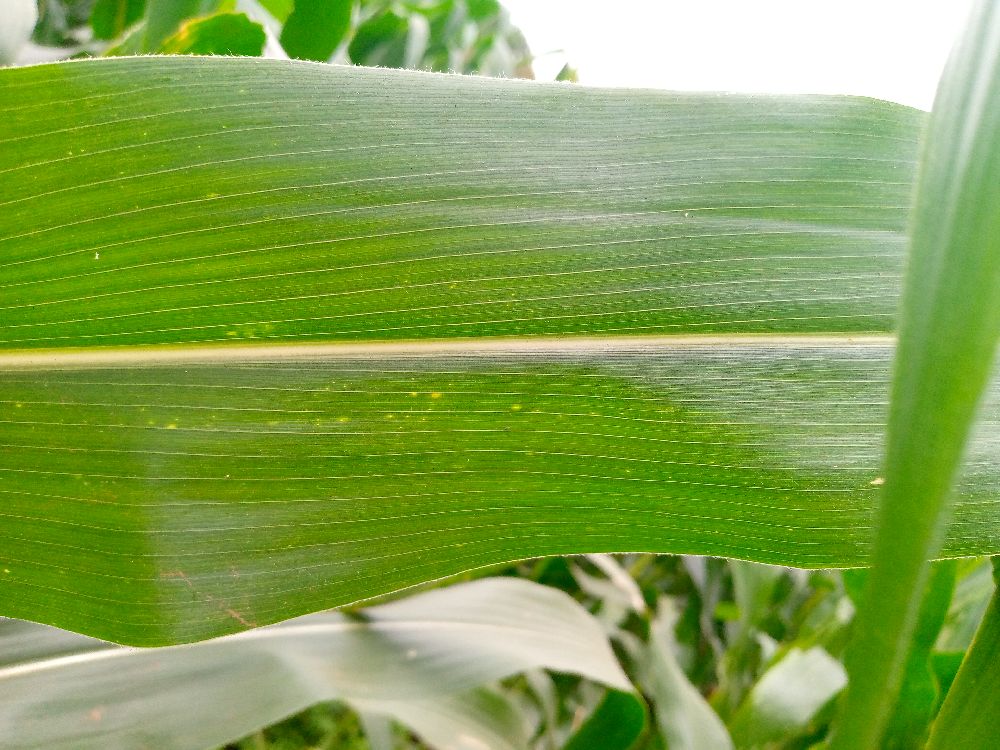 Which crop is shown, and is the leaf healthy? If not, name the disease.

maize, healthy
